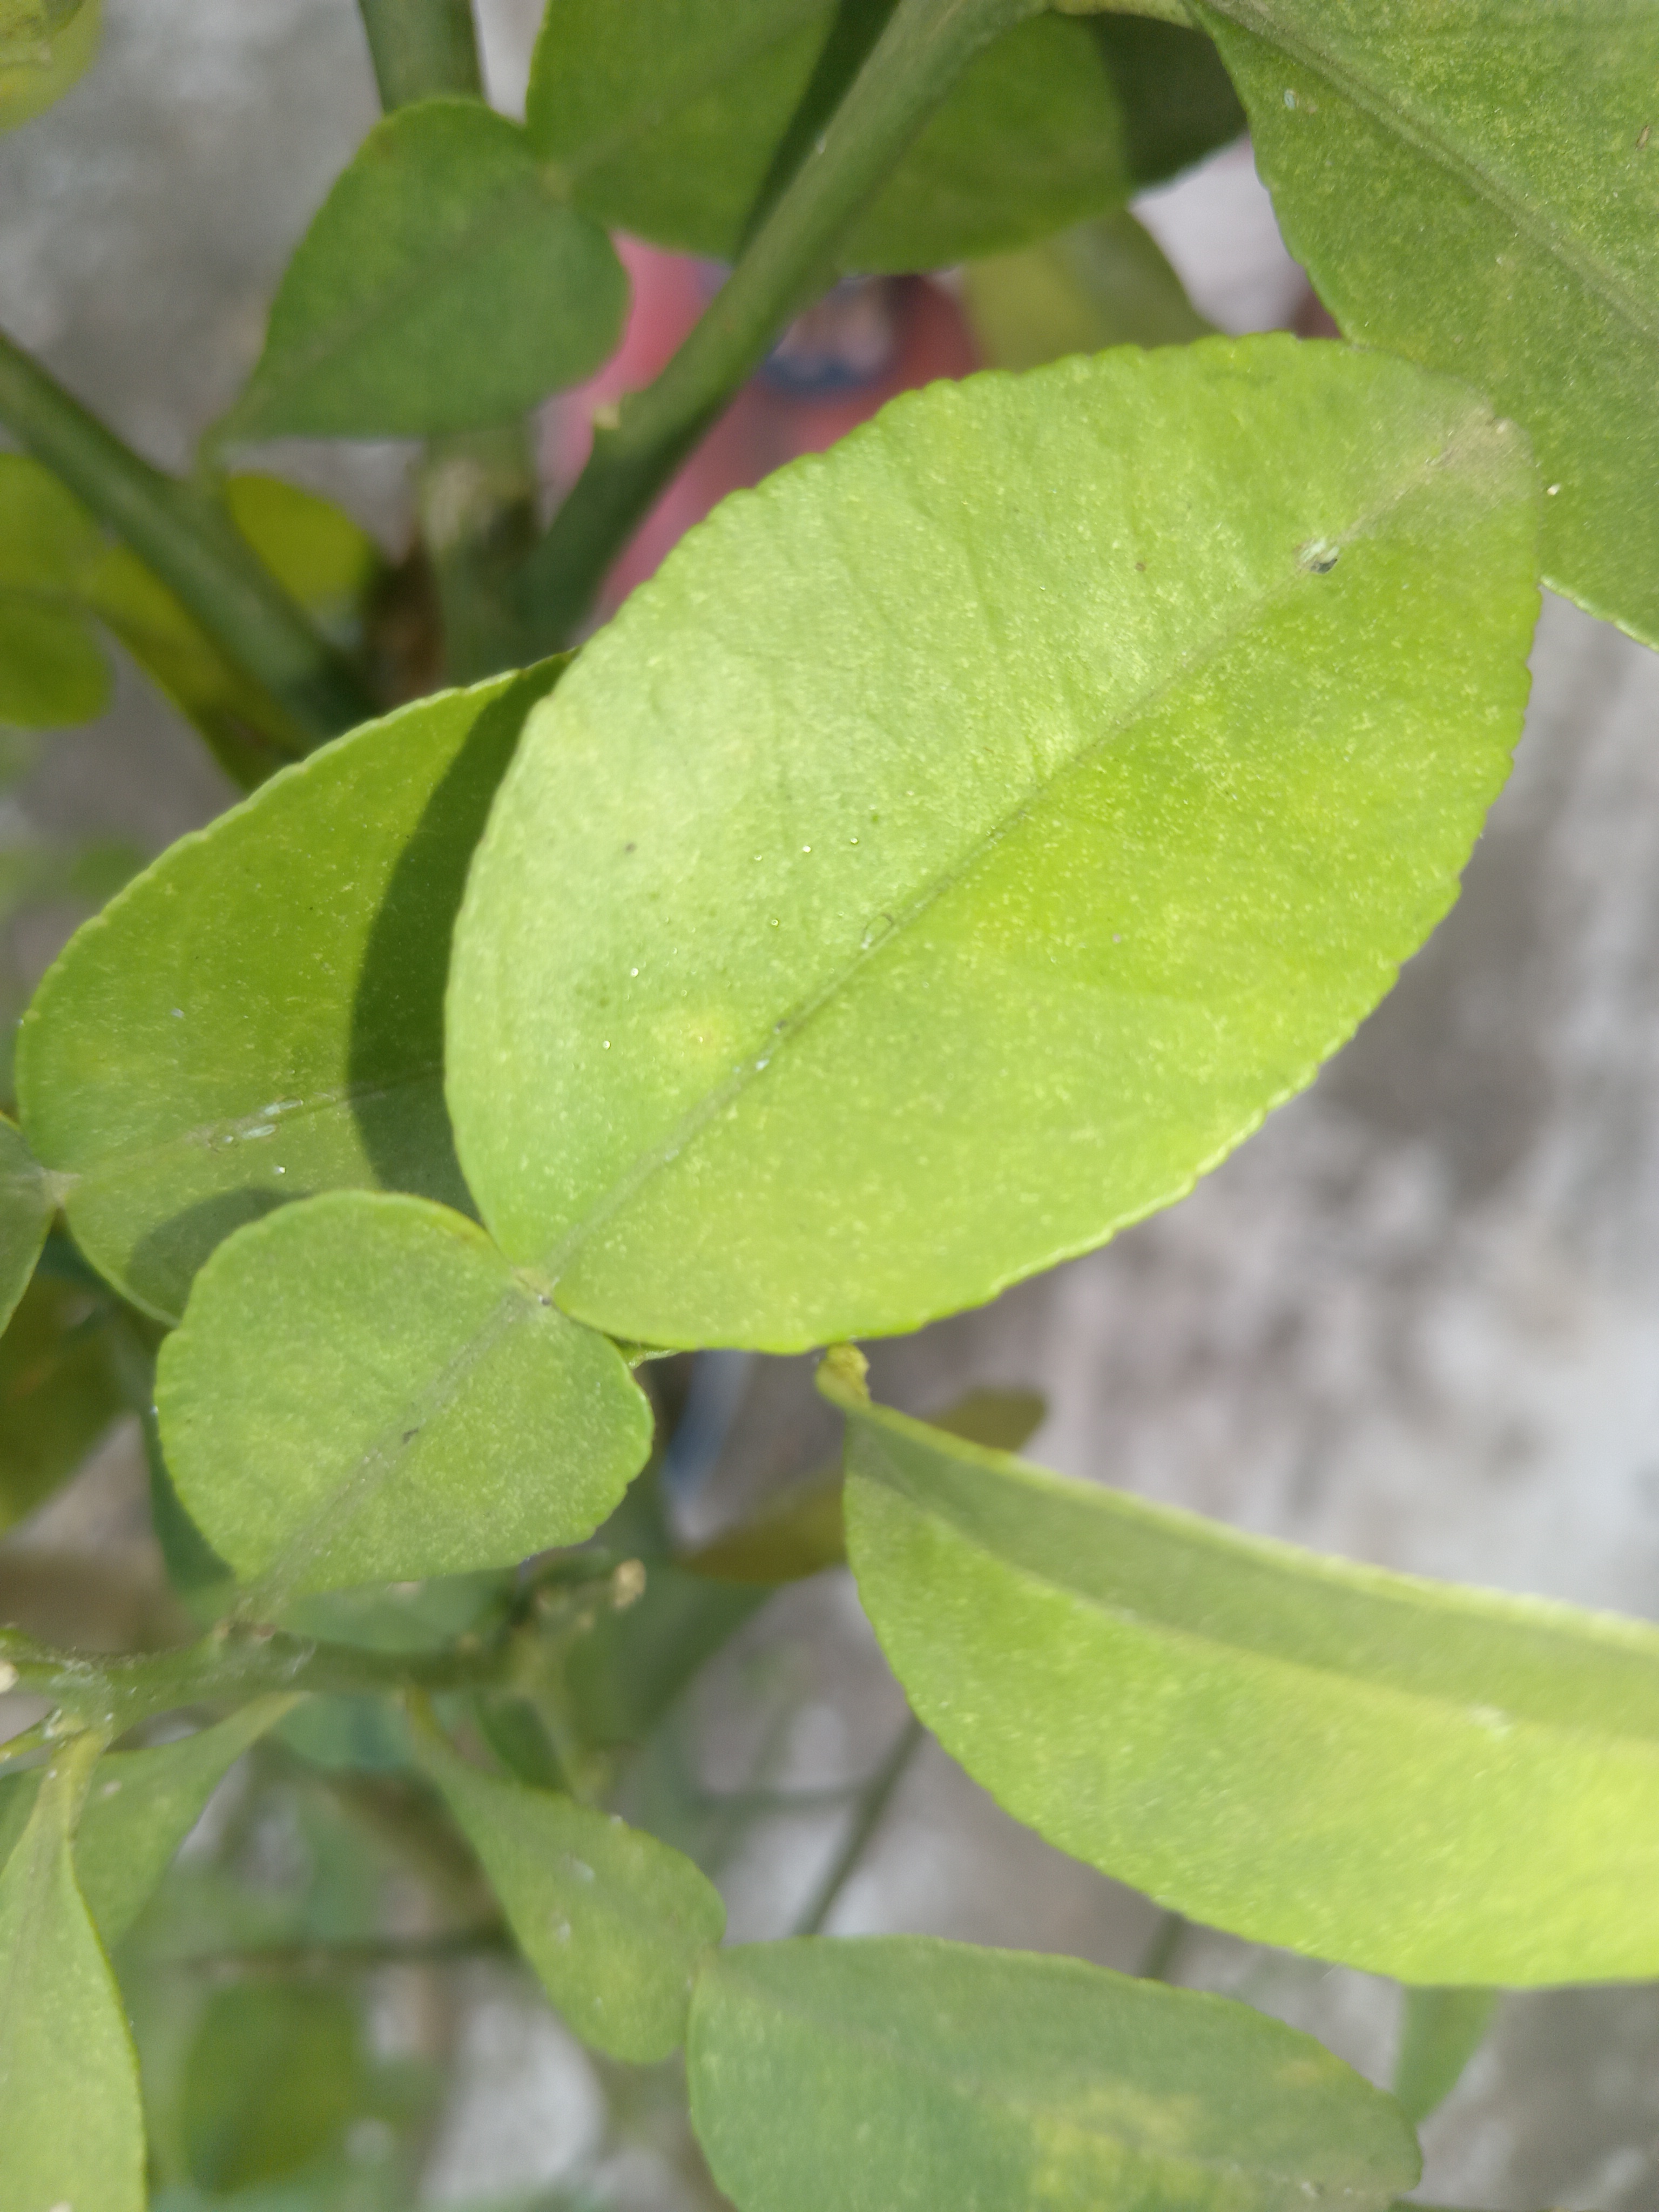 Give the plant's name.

lemon
